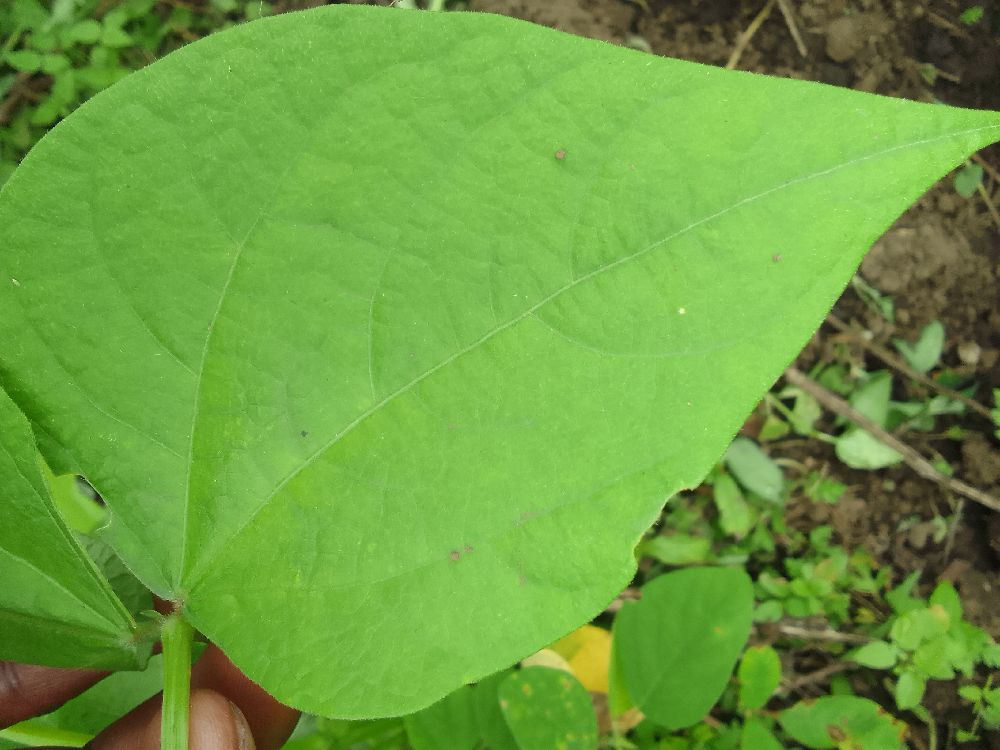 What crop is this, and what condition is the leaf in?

common bean, healthy
